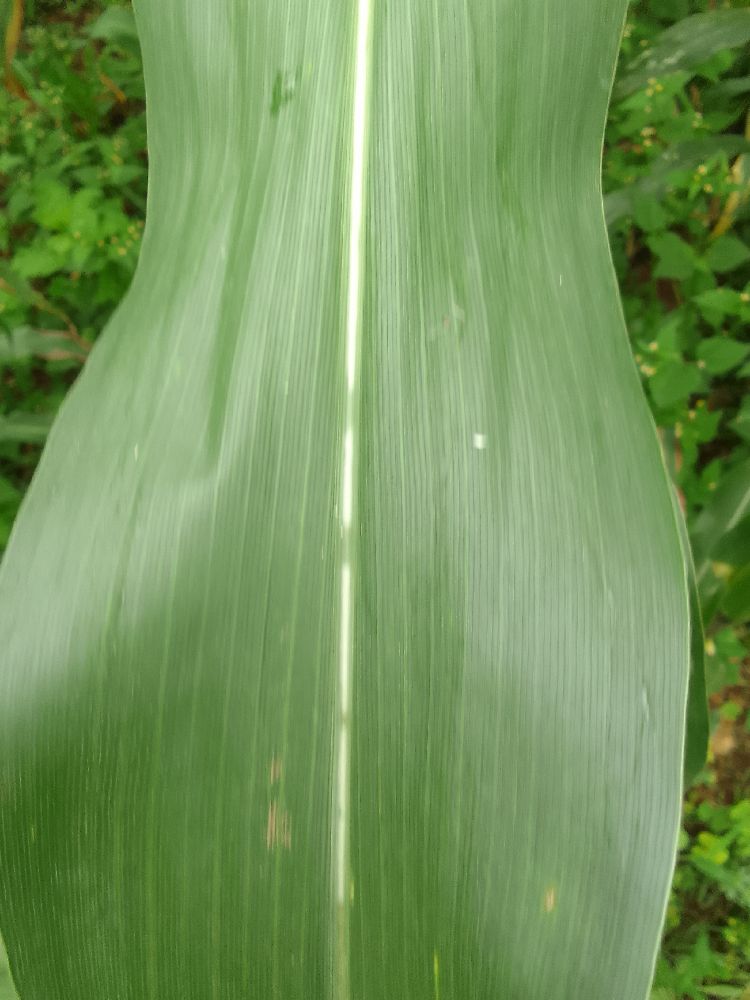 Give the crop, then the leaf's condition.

maize, healthy
